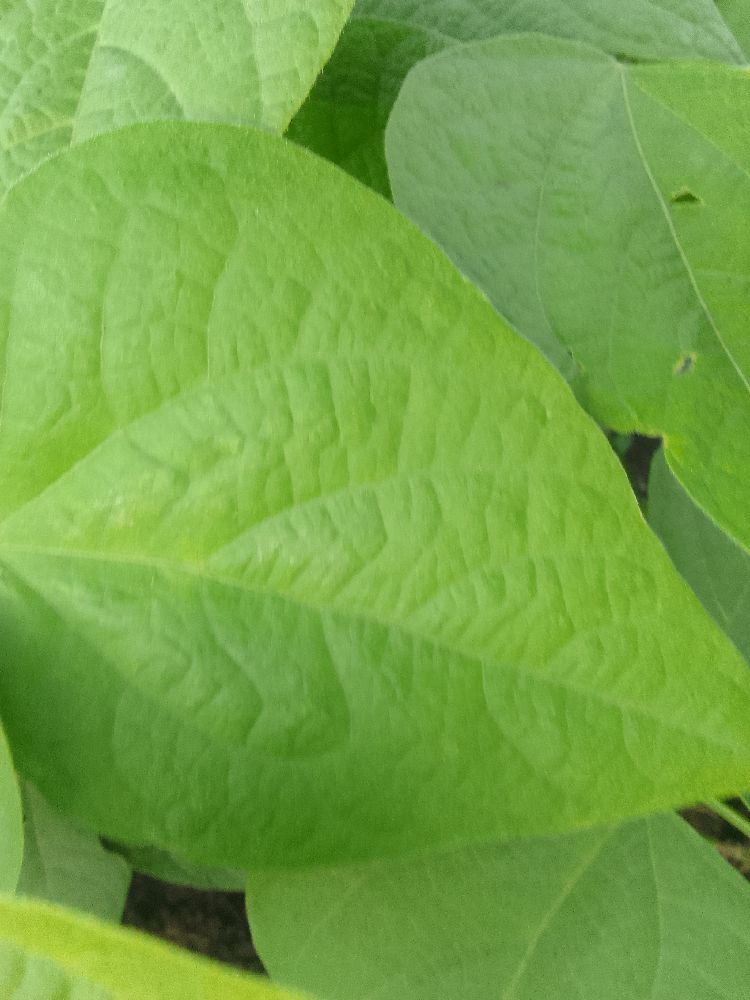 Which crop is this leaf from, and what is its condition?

common bean, healthy
